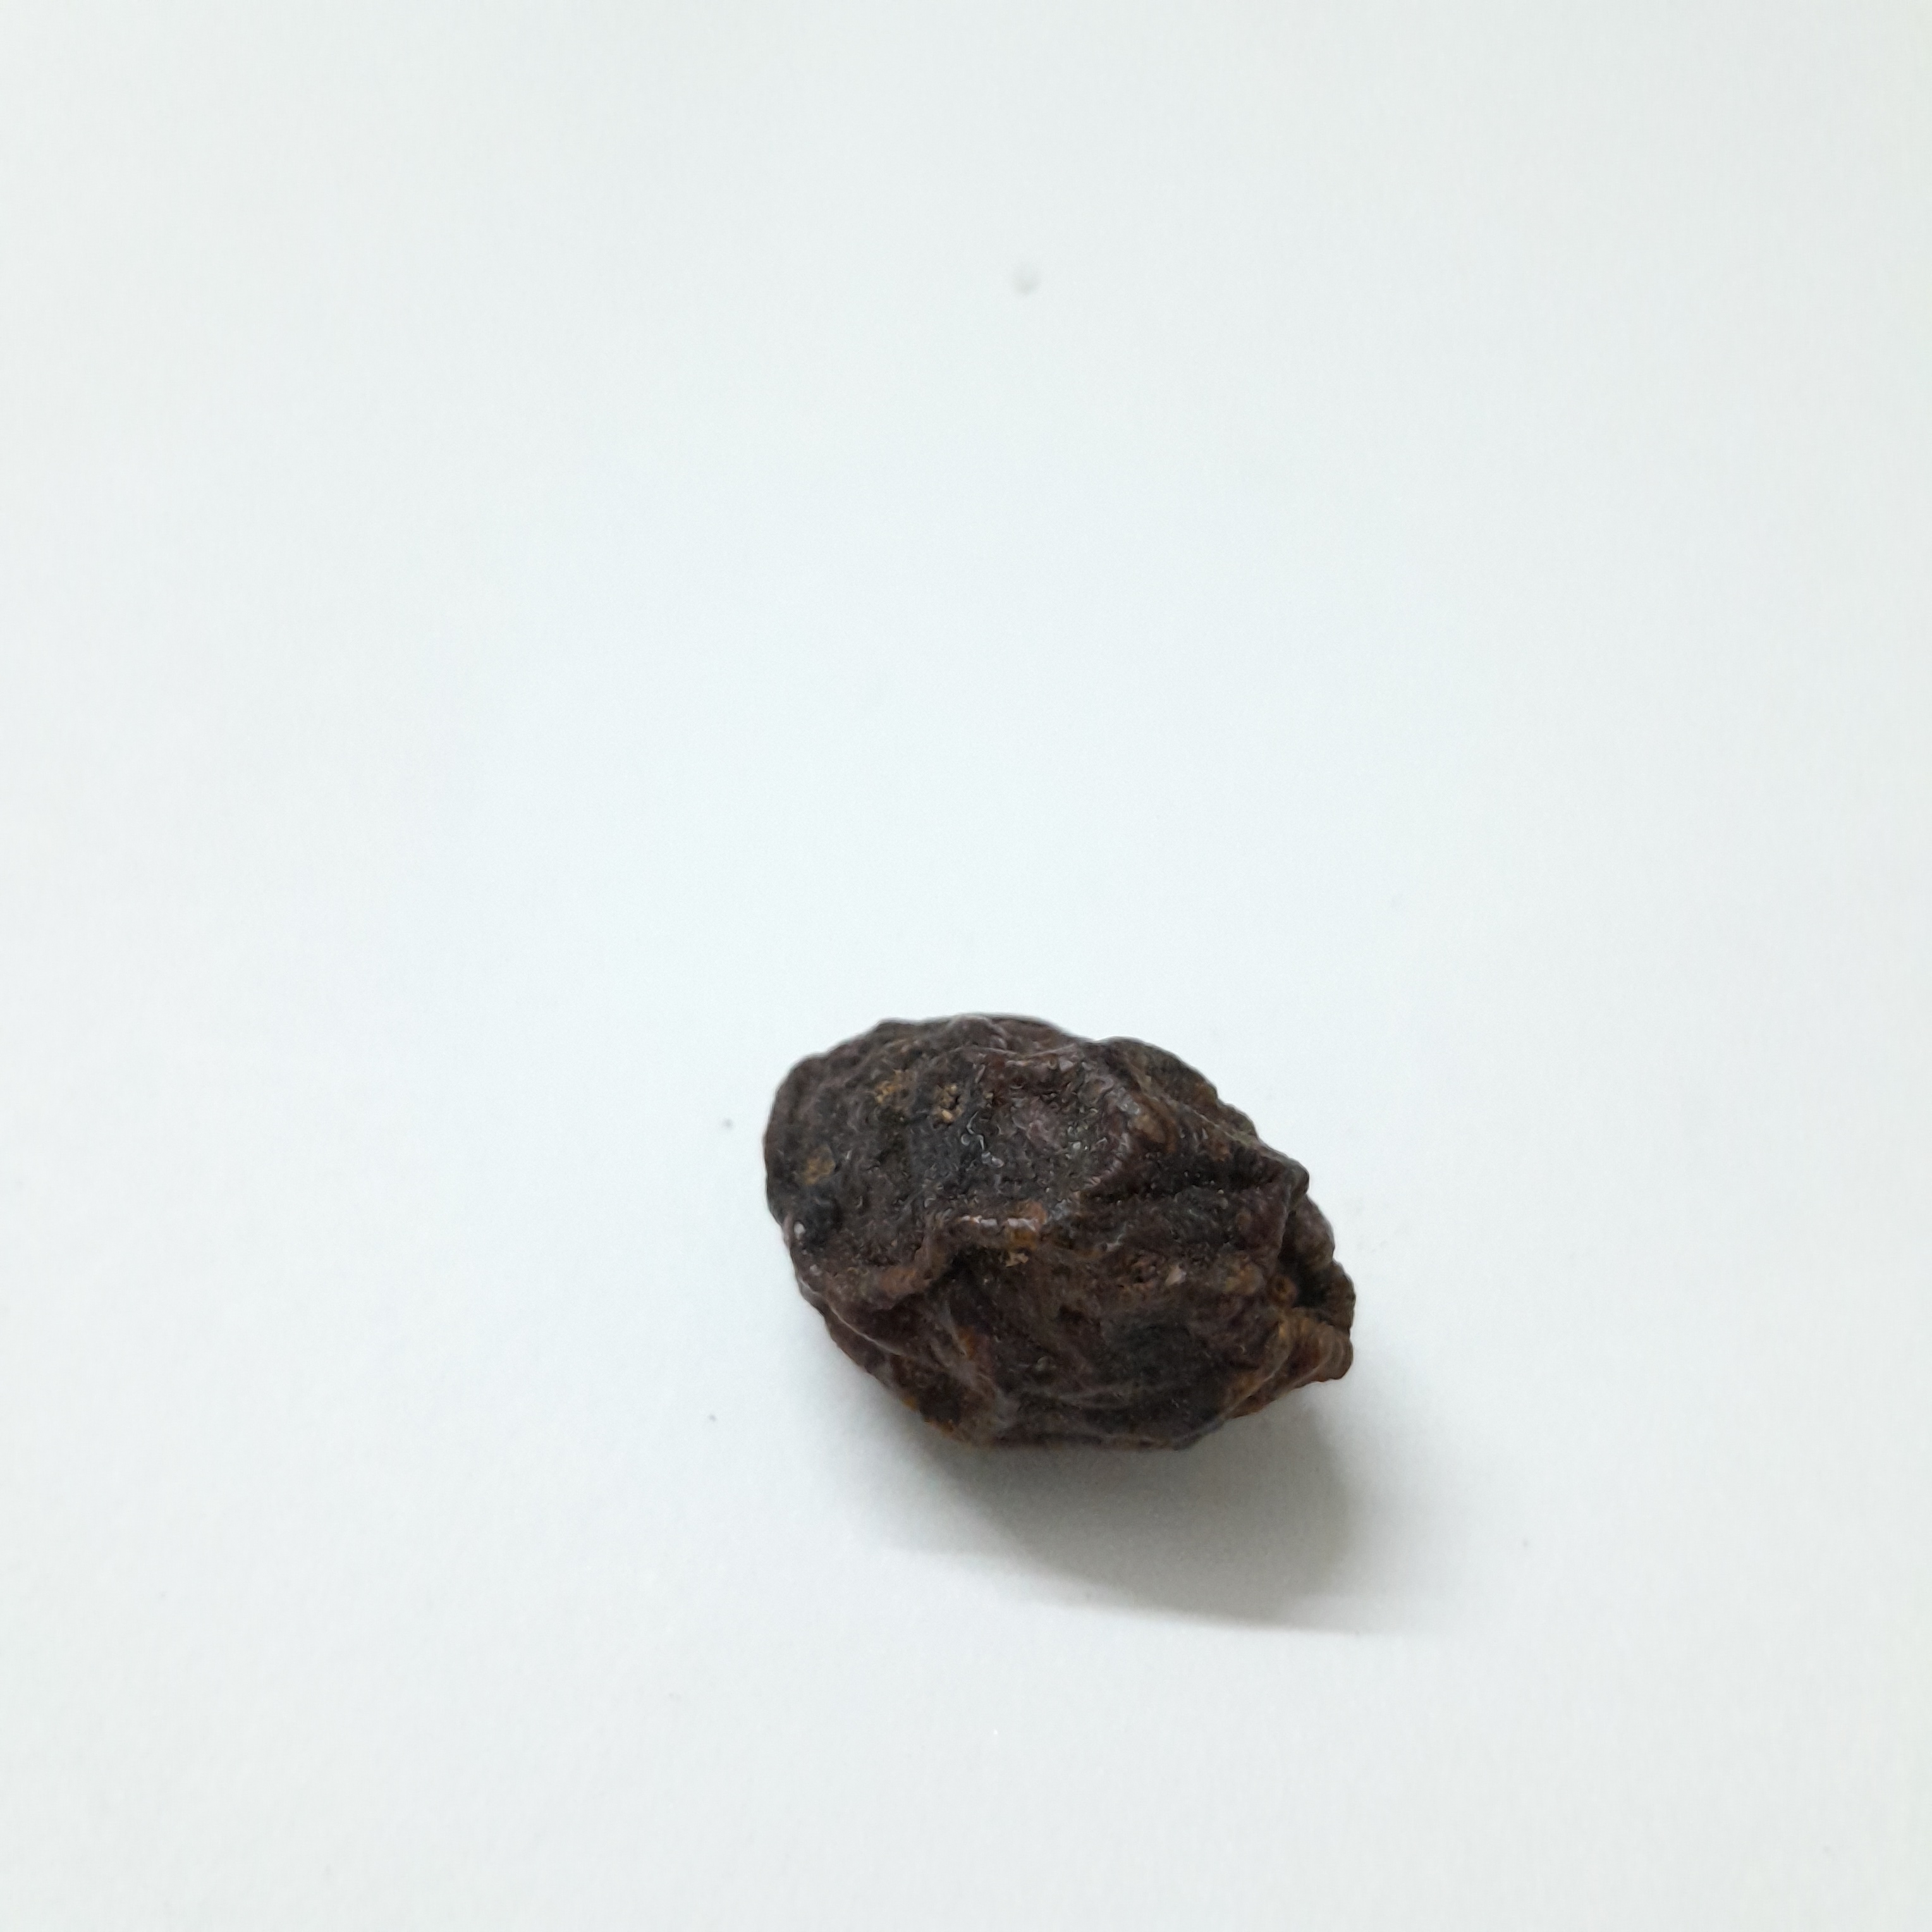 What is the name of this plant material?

kadukharik
